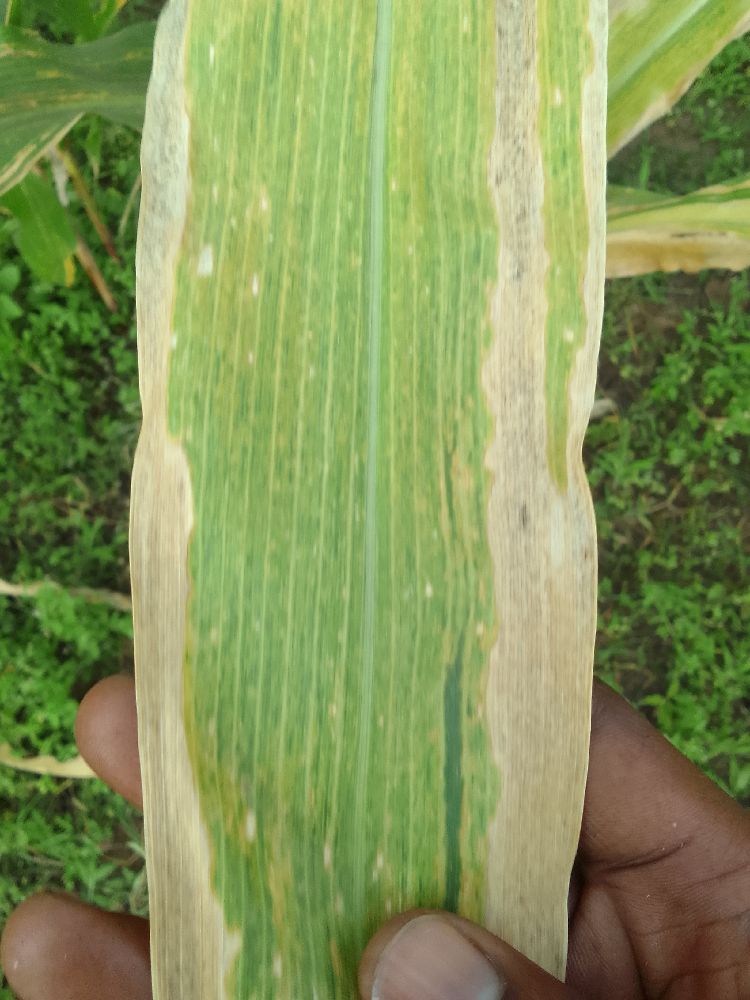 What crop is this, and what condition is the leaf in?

maize, maize lethal necrosis
